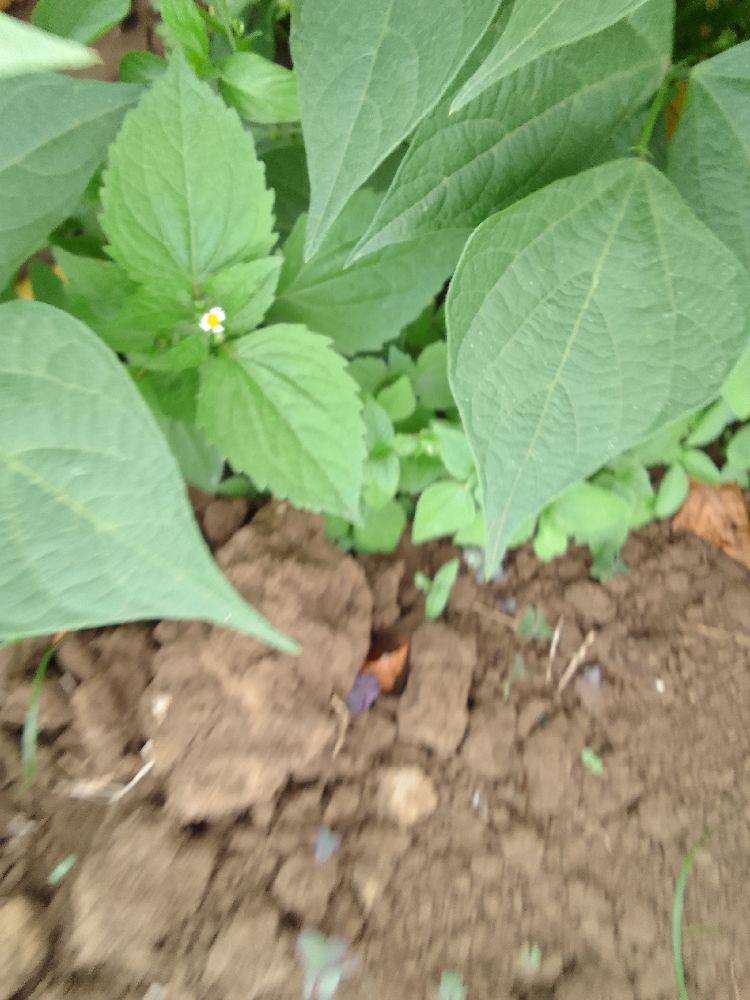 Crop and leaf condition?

common bean, healthy
